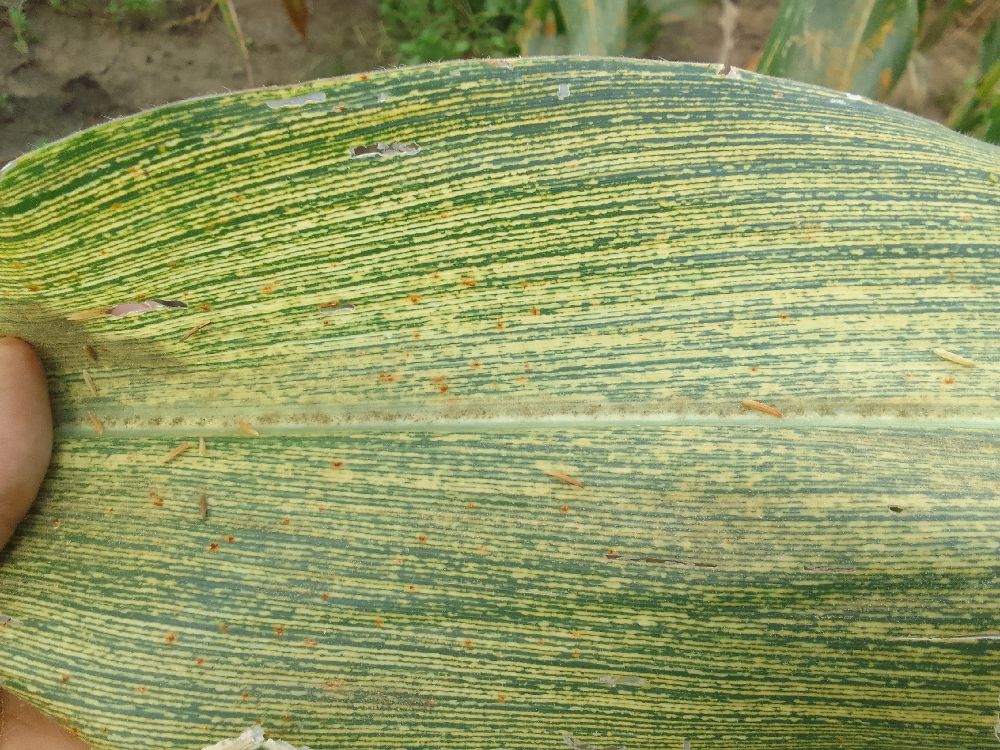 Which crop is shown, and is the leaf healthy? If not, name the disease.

maize, maize streak virus
